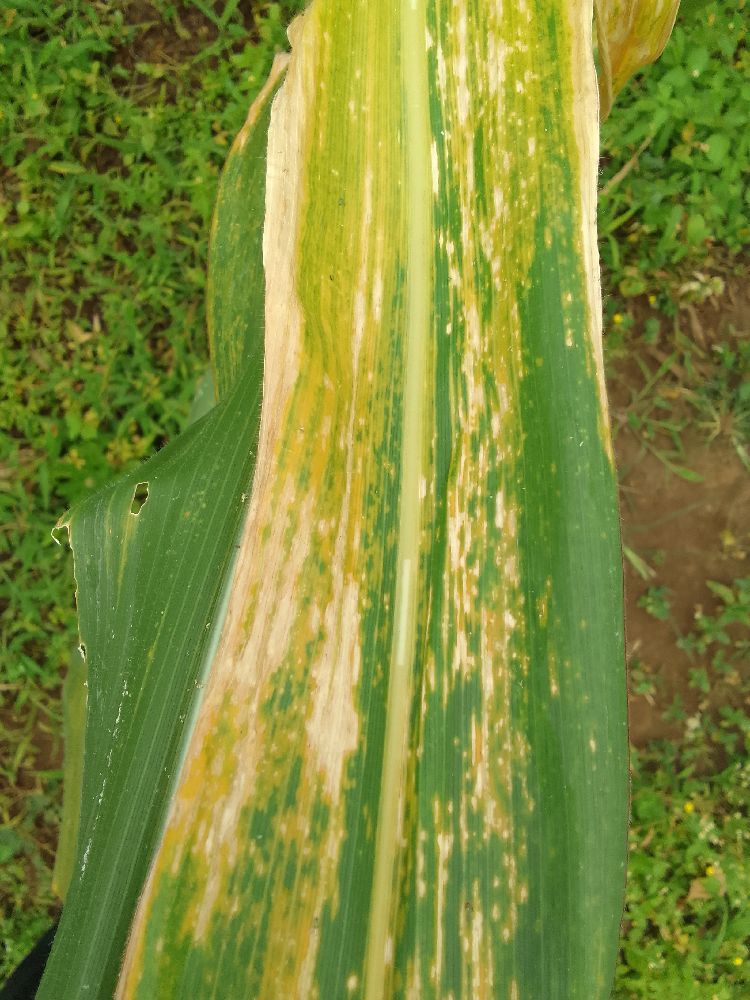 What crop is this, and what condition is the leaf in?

maize, maize lethal necrosis
